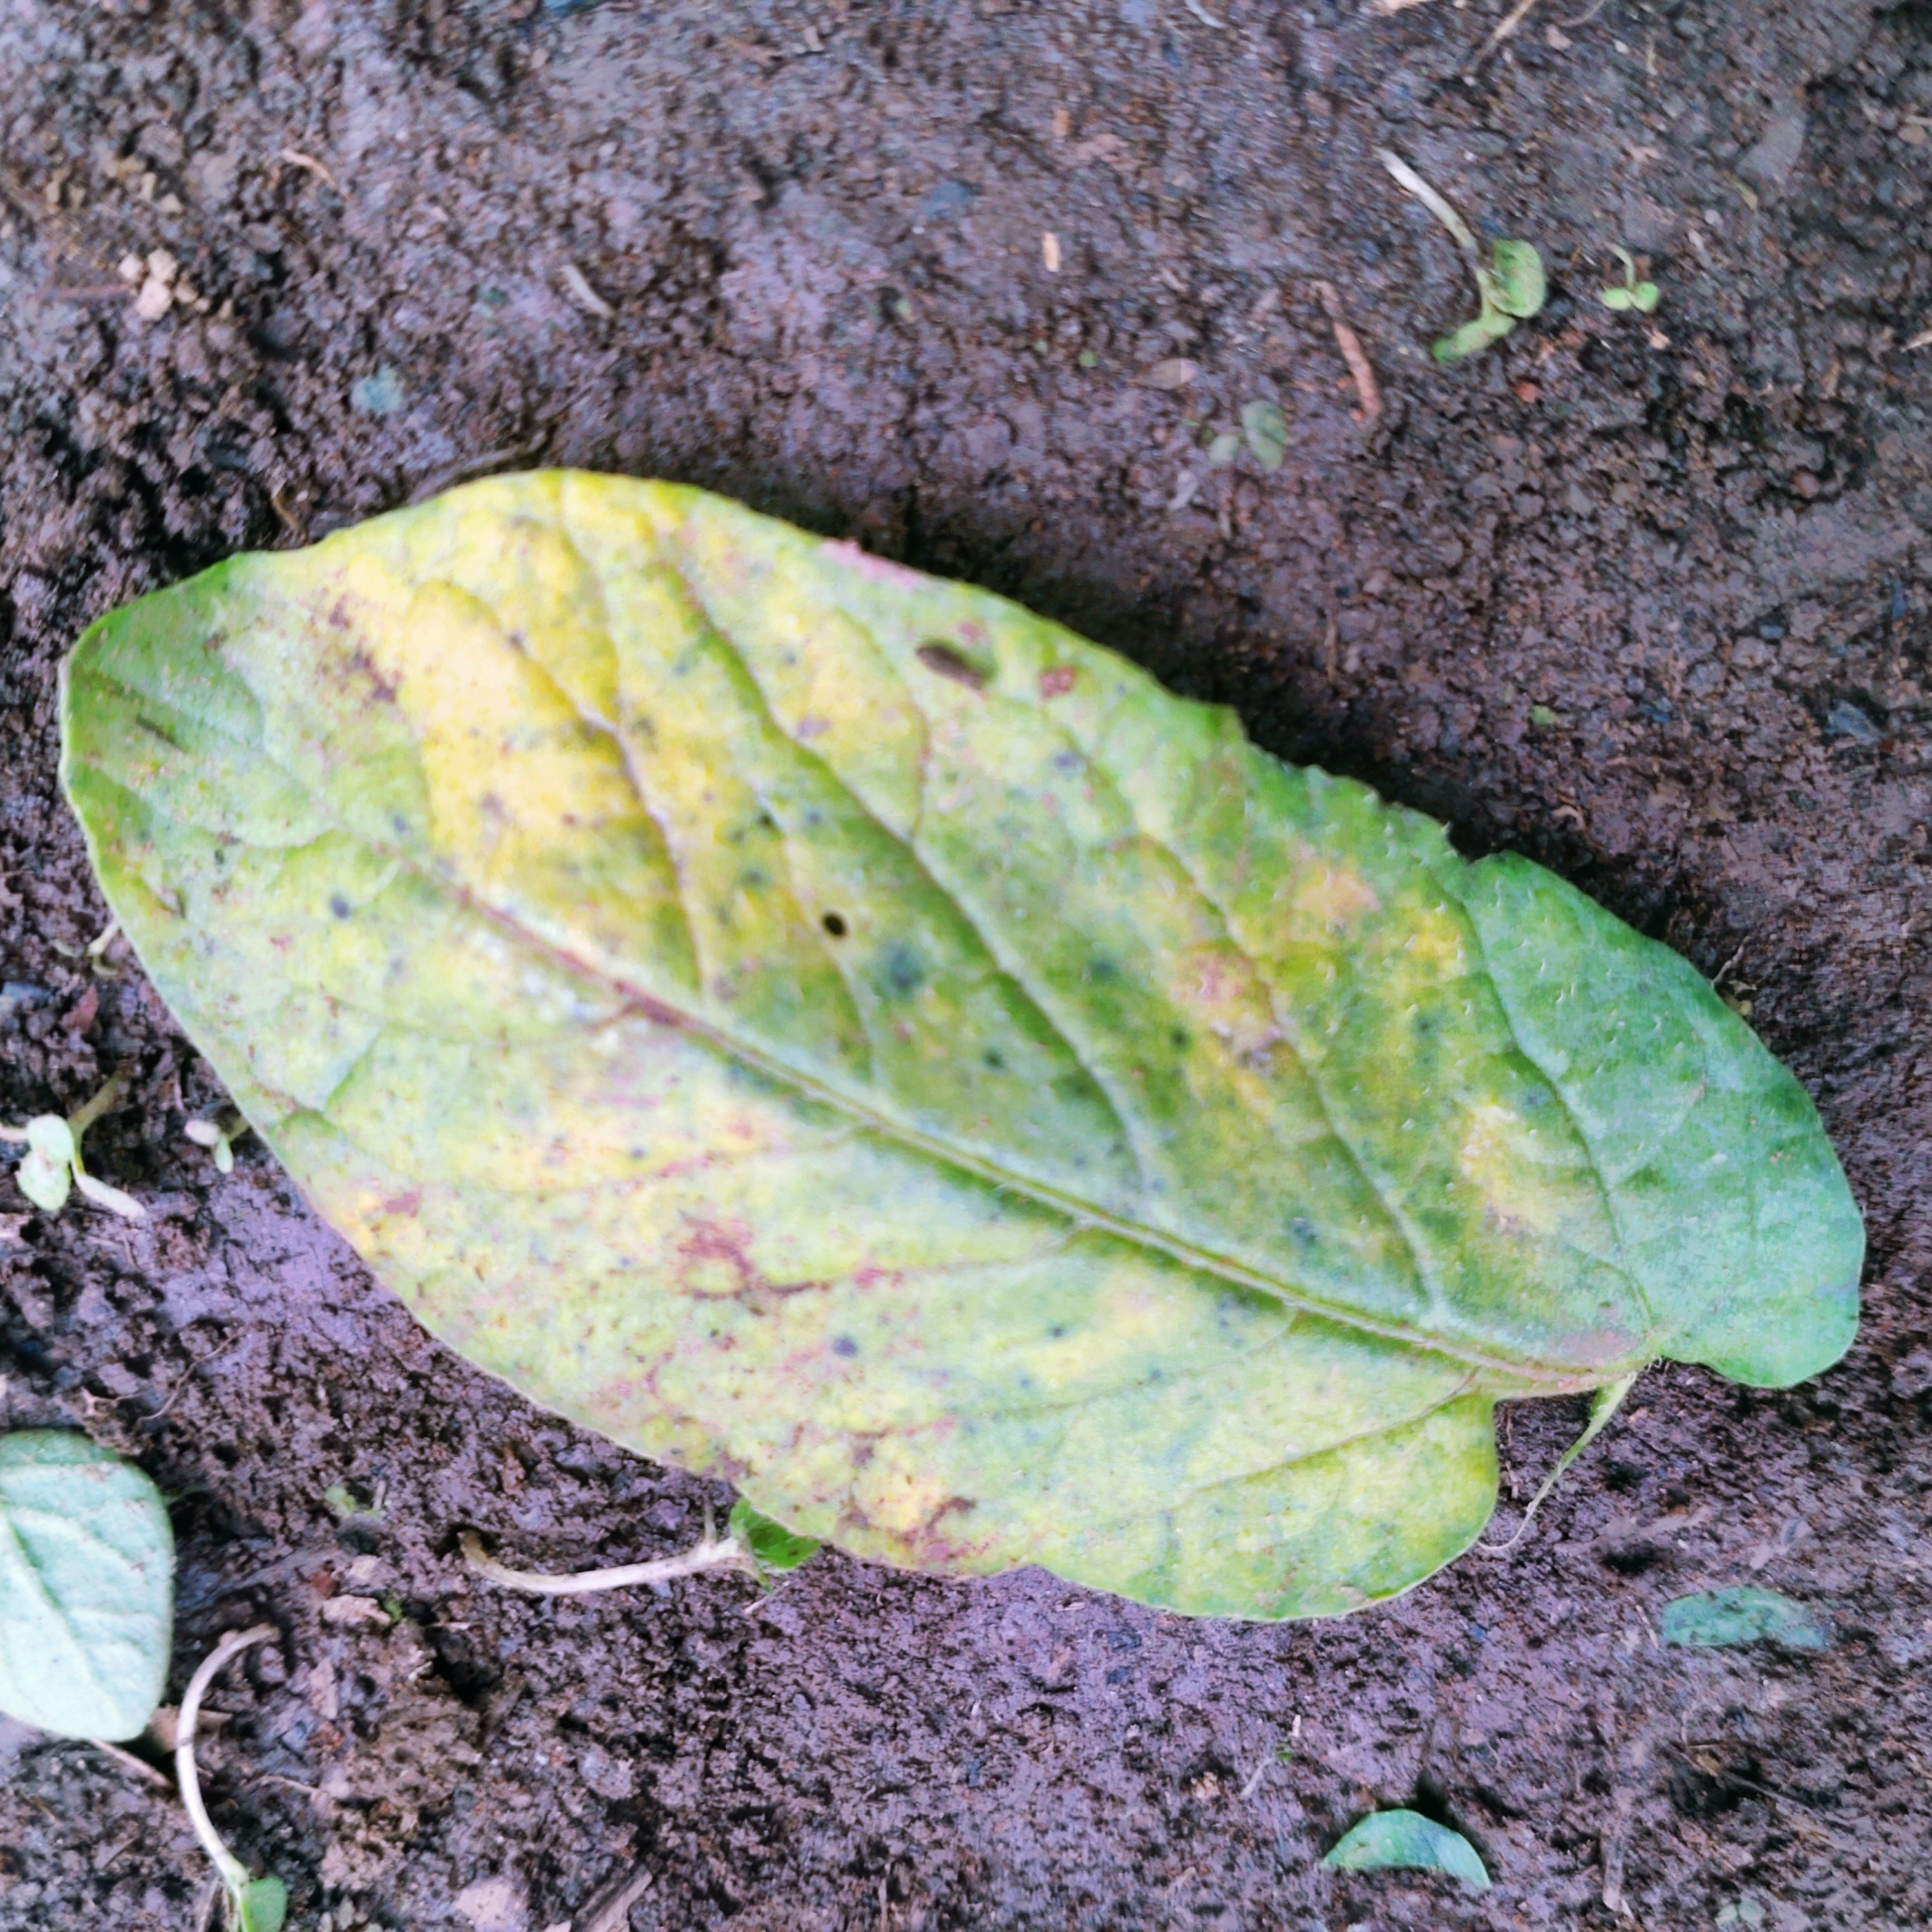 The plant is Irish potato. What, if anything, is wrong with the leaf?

late blight
